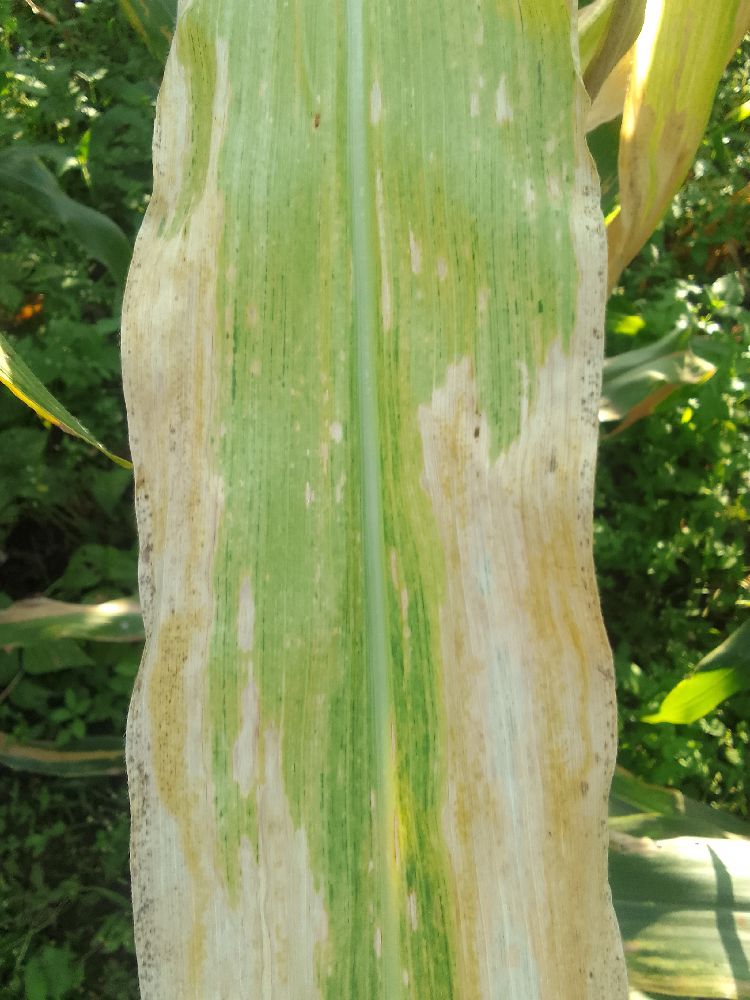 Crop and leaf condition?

maize, maize lethal necrosis
